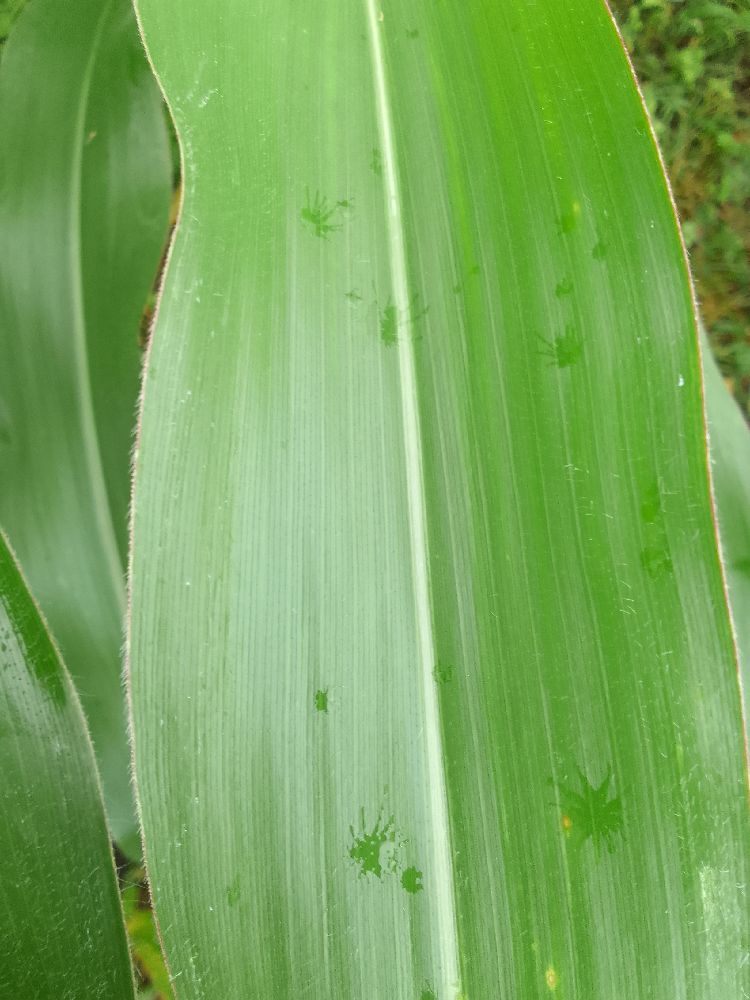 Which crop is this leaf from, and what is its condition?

maize, healthy
